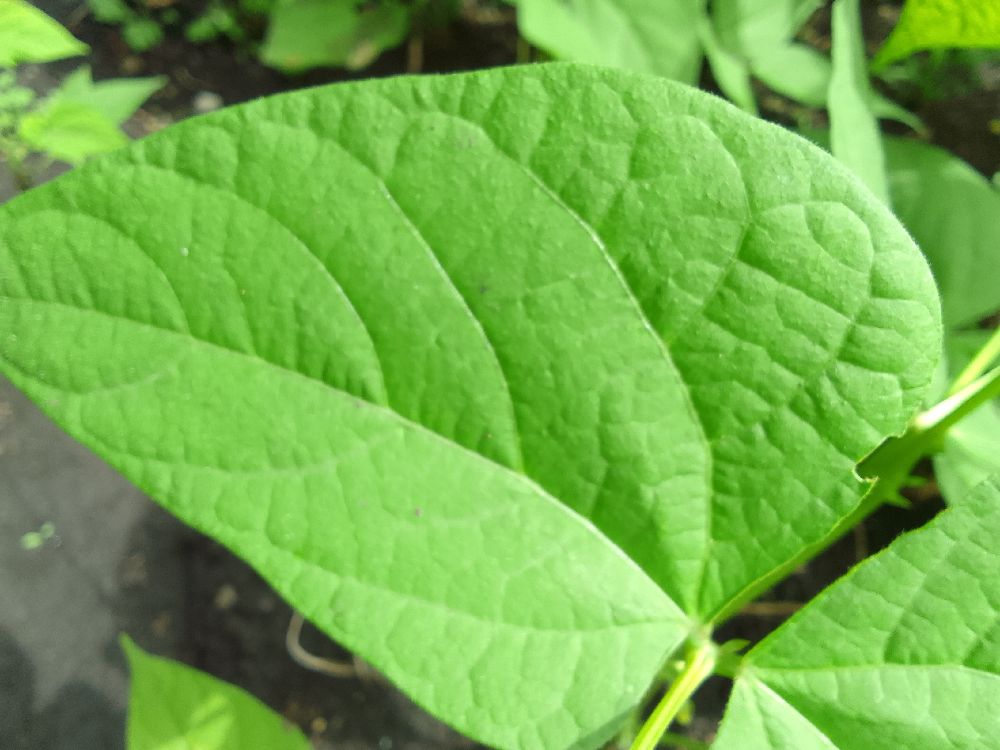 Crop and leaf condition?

common bean, healthy
